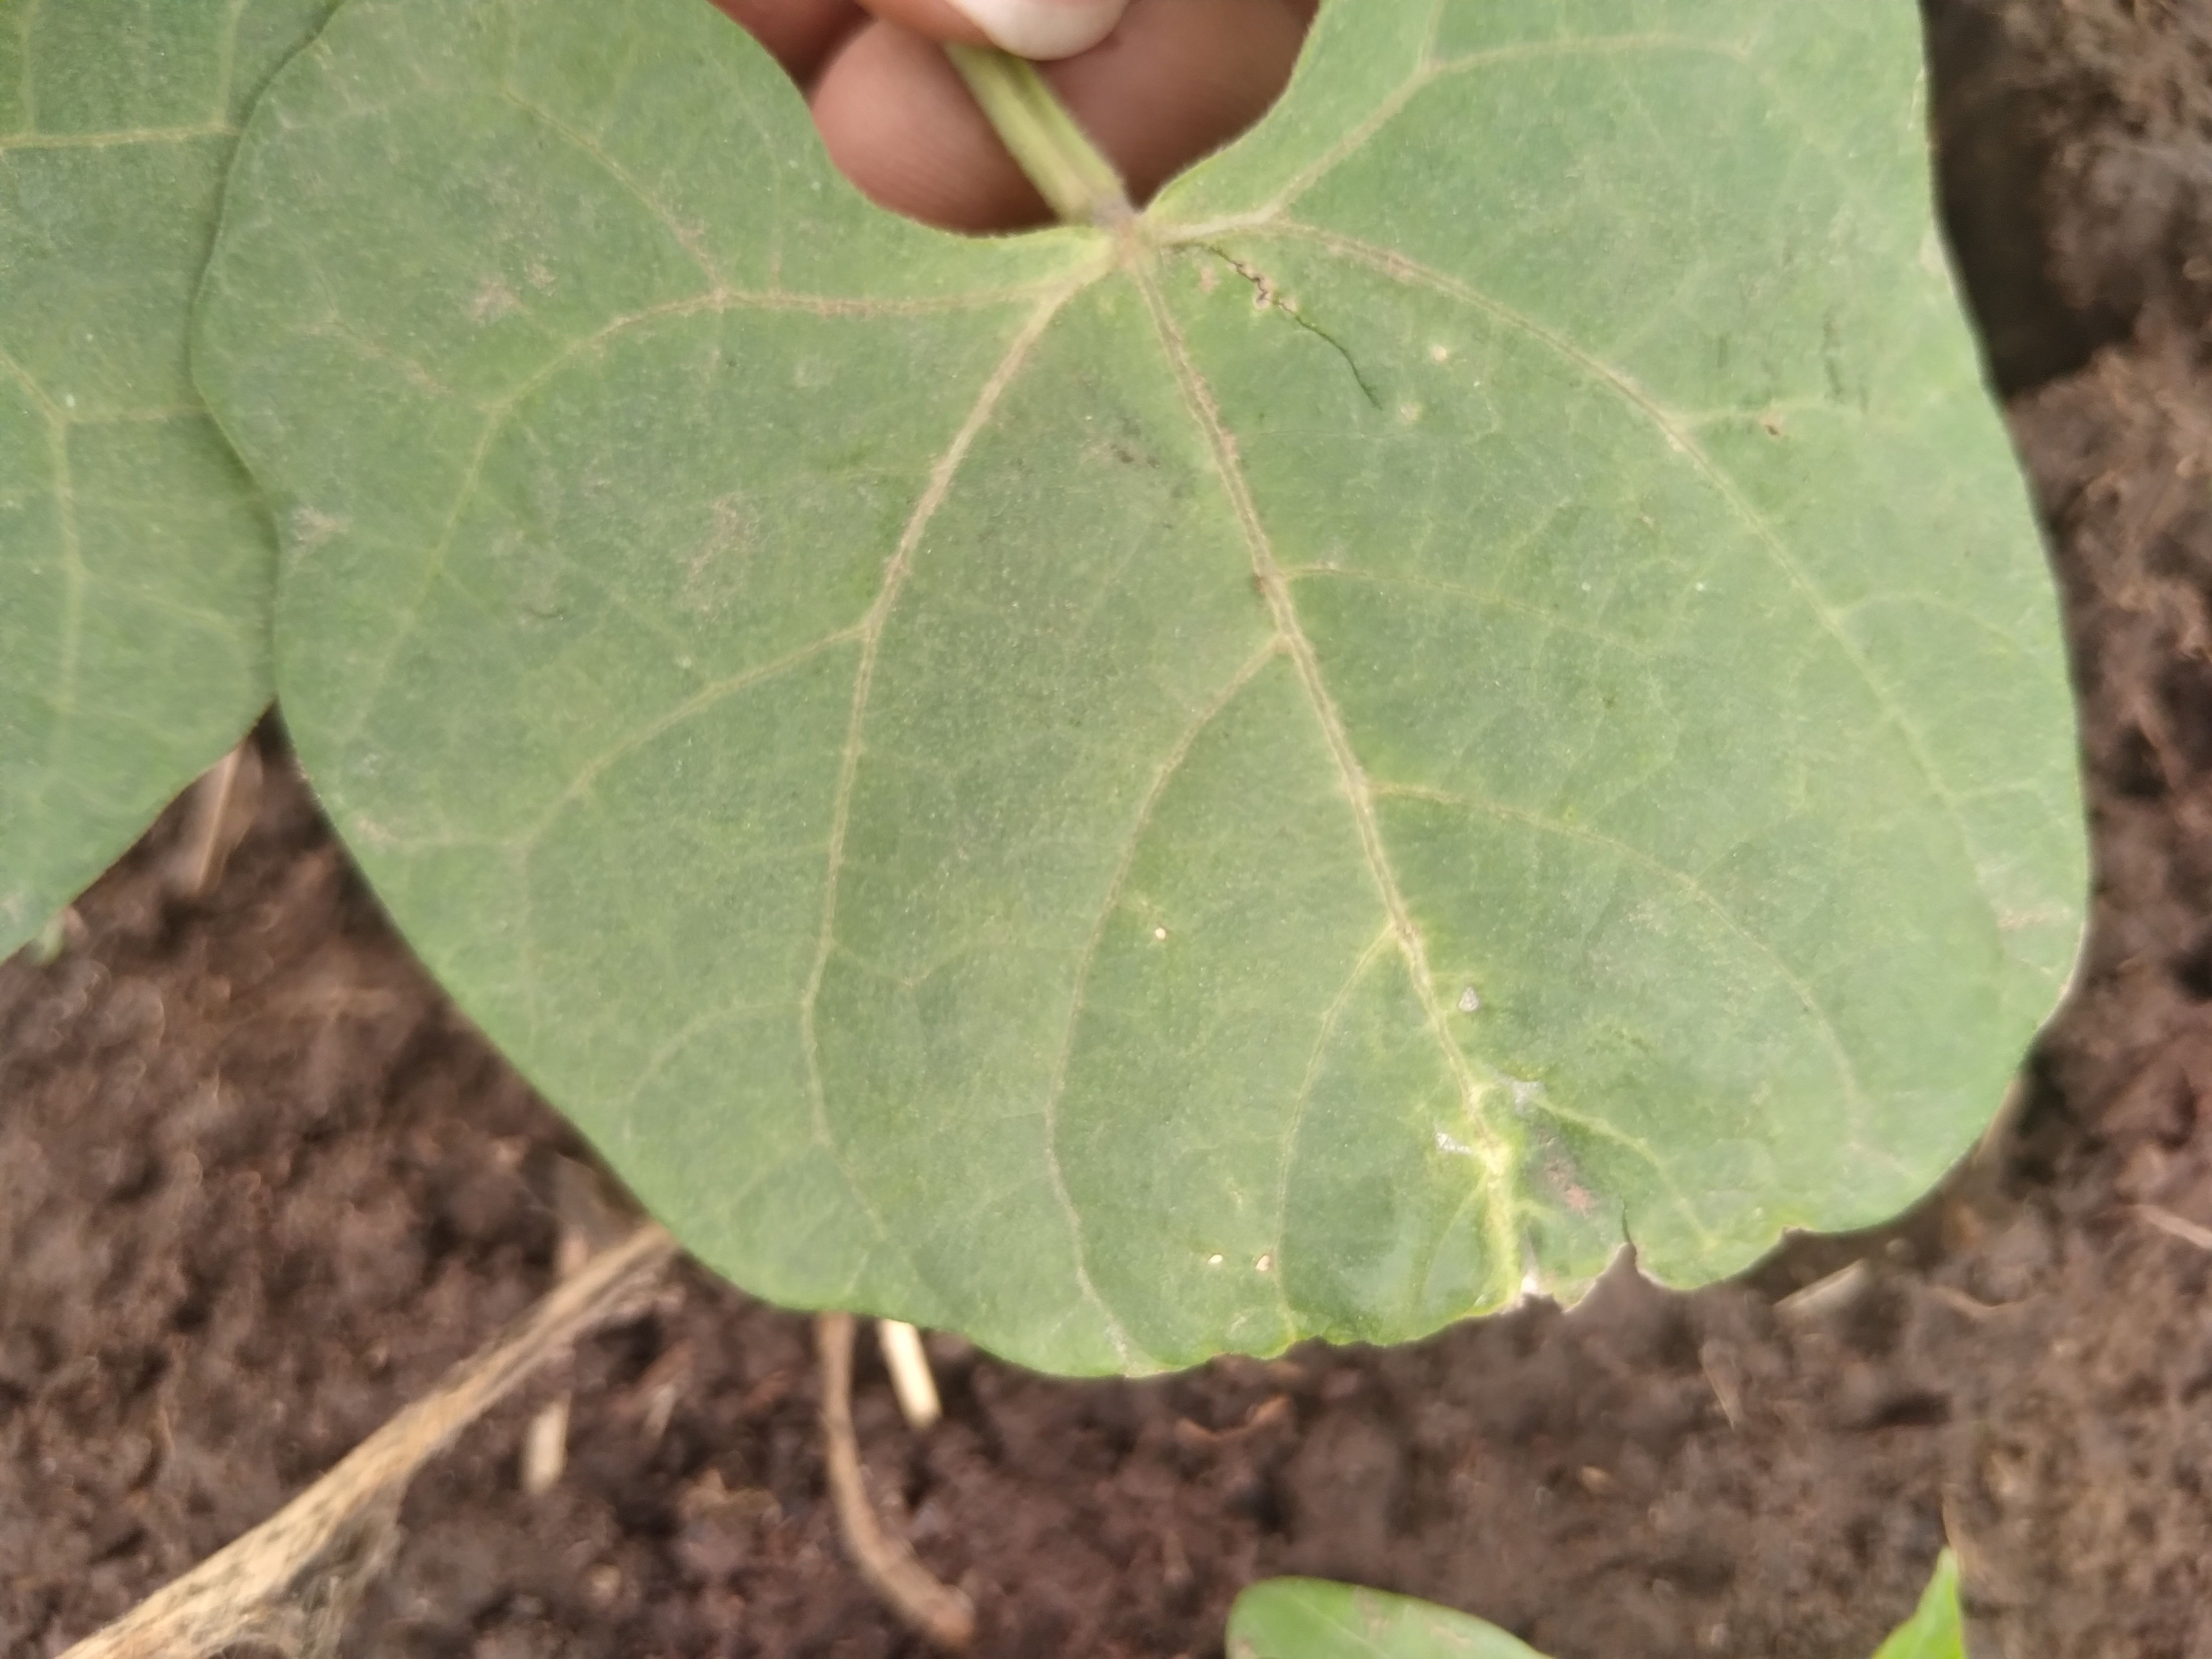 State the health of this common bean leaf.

healthy
